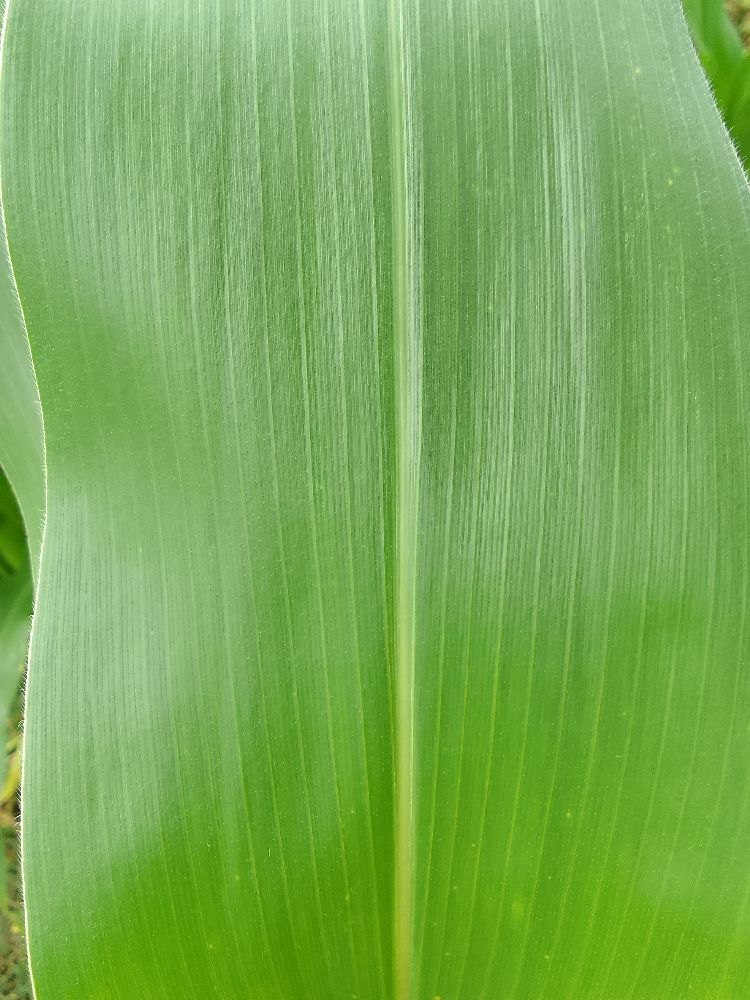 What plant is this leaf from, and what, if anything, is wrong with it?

maize, healthy
